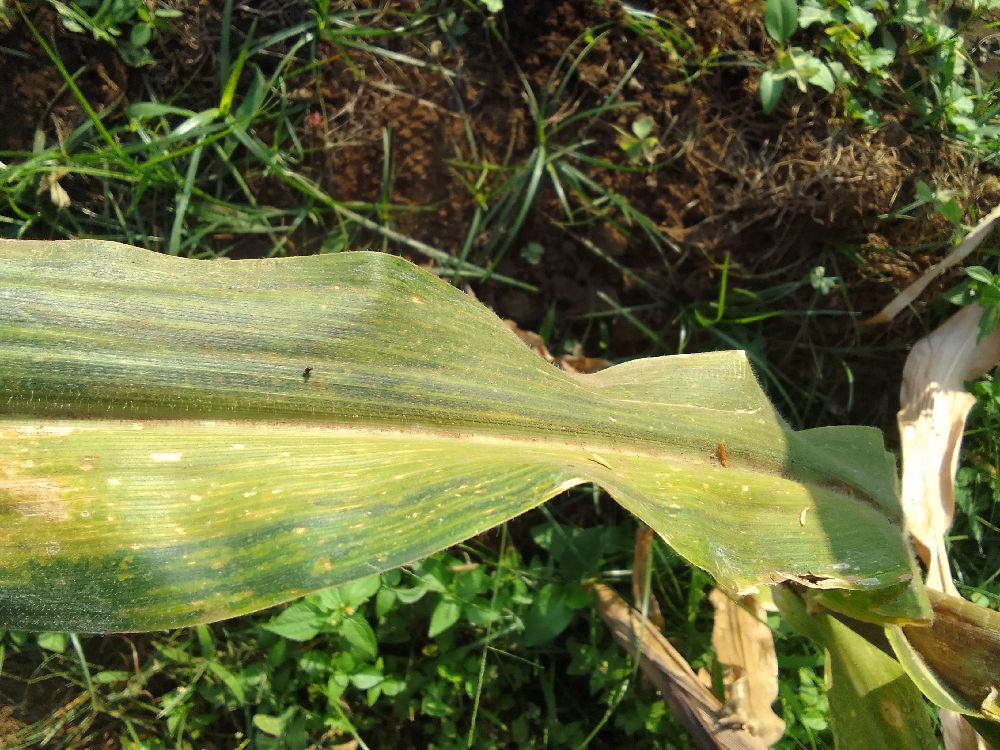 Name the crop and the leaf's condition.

maize, maize lethal necrosis
